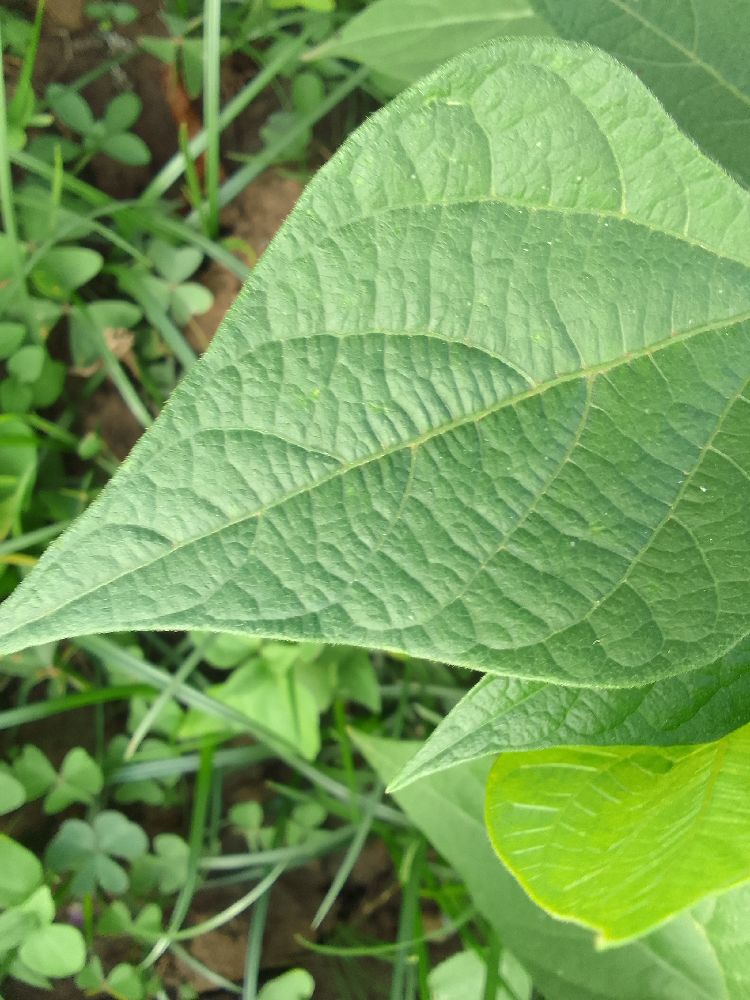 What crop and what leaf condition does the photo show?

common bean, healthy
